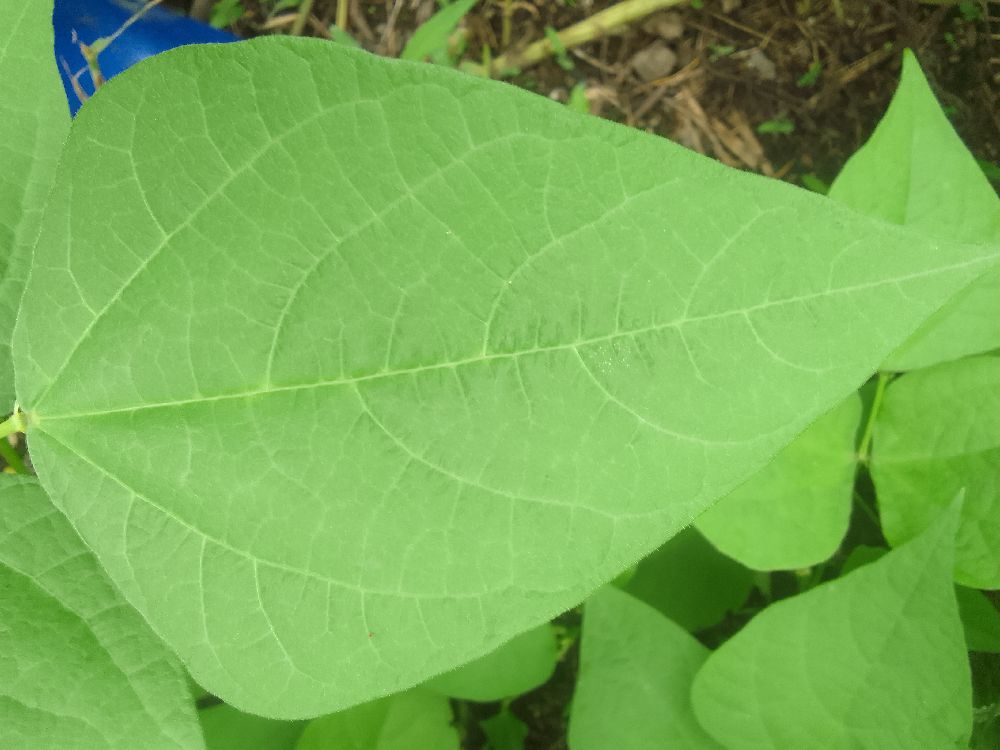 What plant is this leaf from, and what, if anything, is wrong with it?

common bean, healthy
